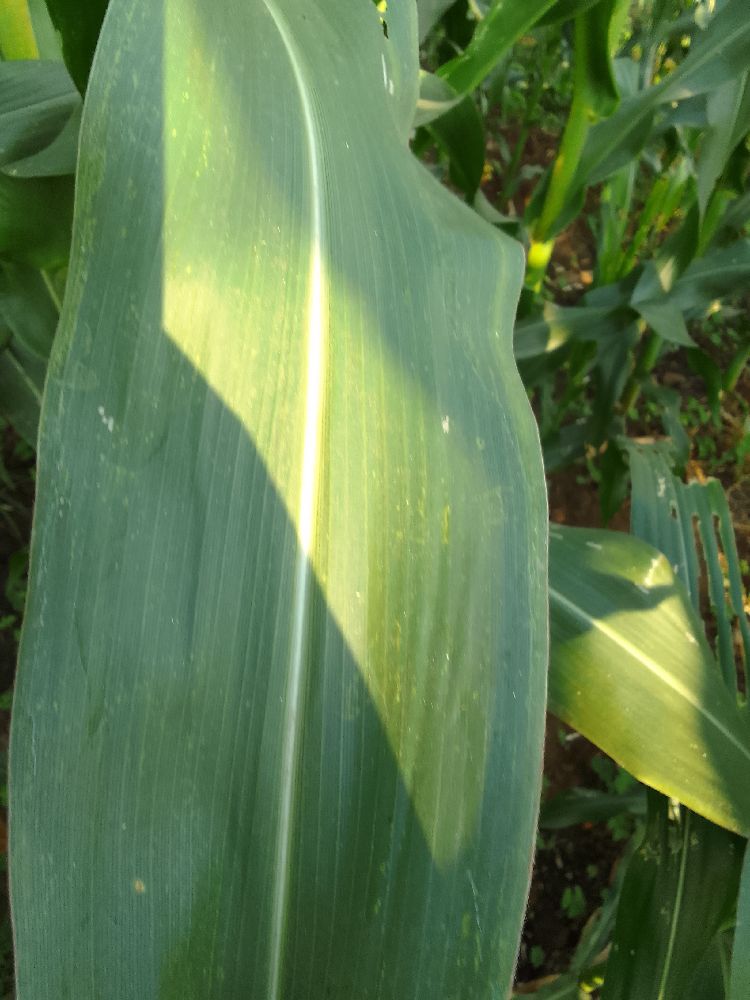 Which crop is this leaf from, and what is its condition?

maize, healthy
